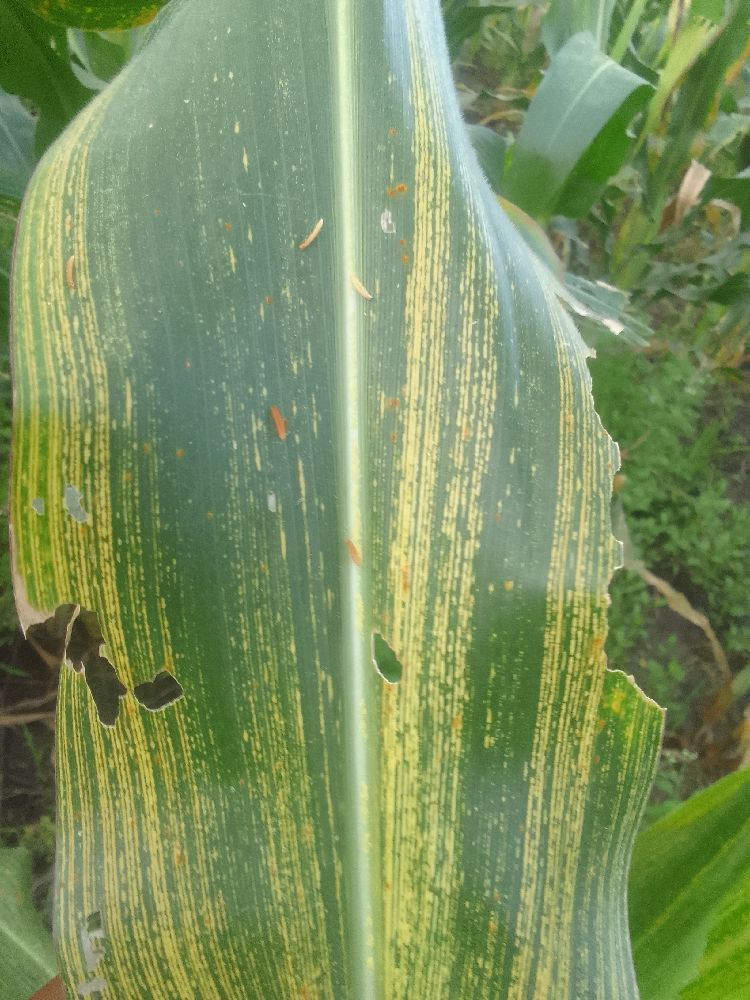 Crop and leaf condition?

maize, maize streak virus
